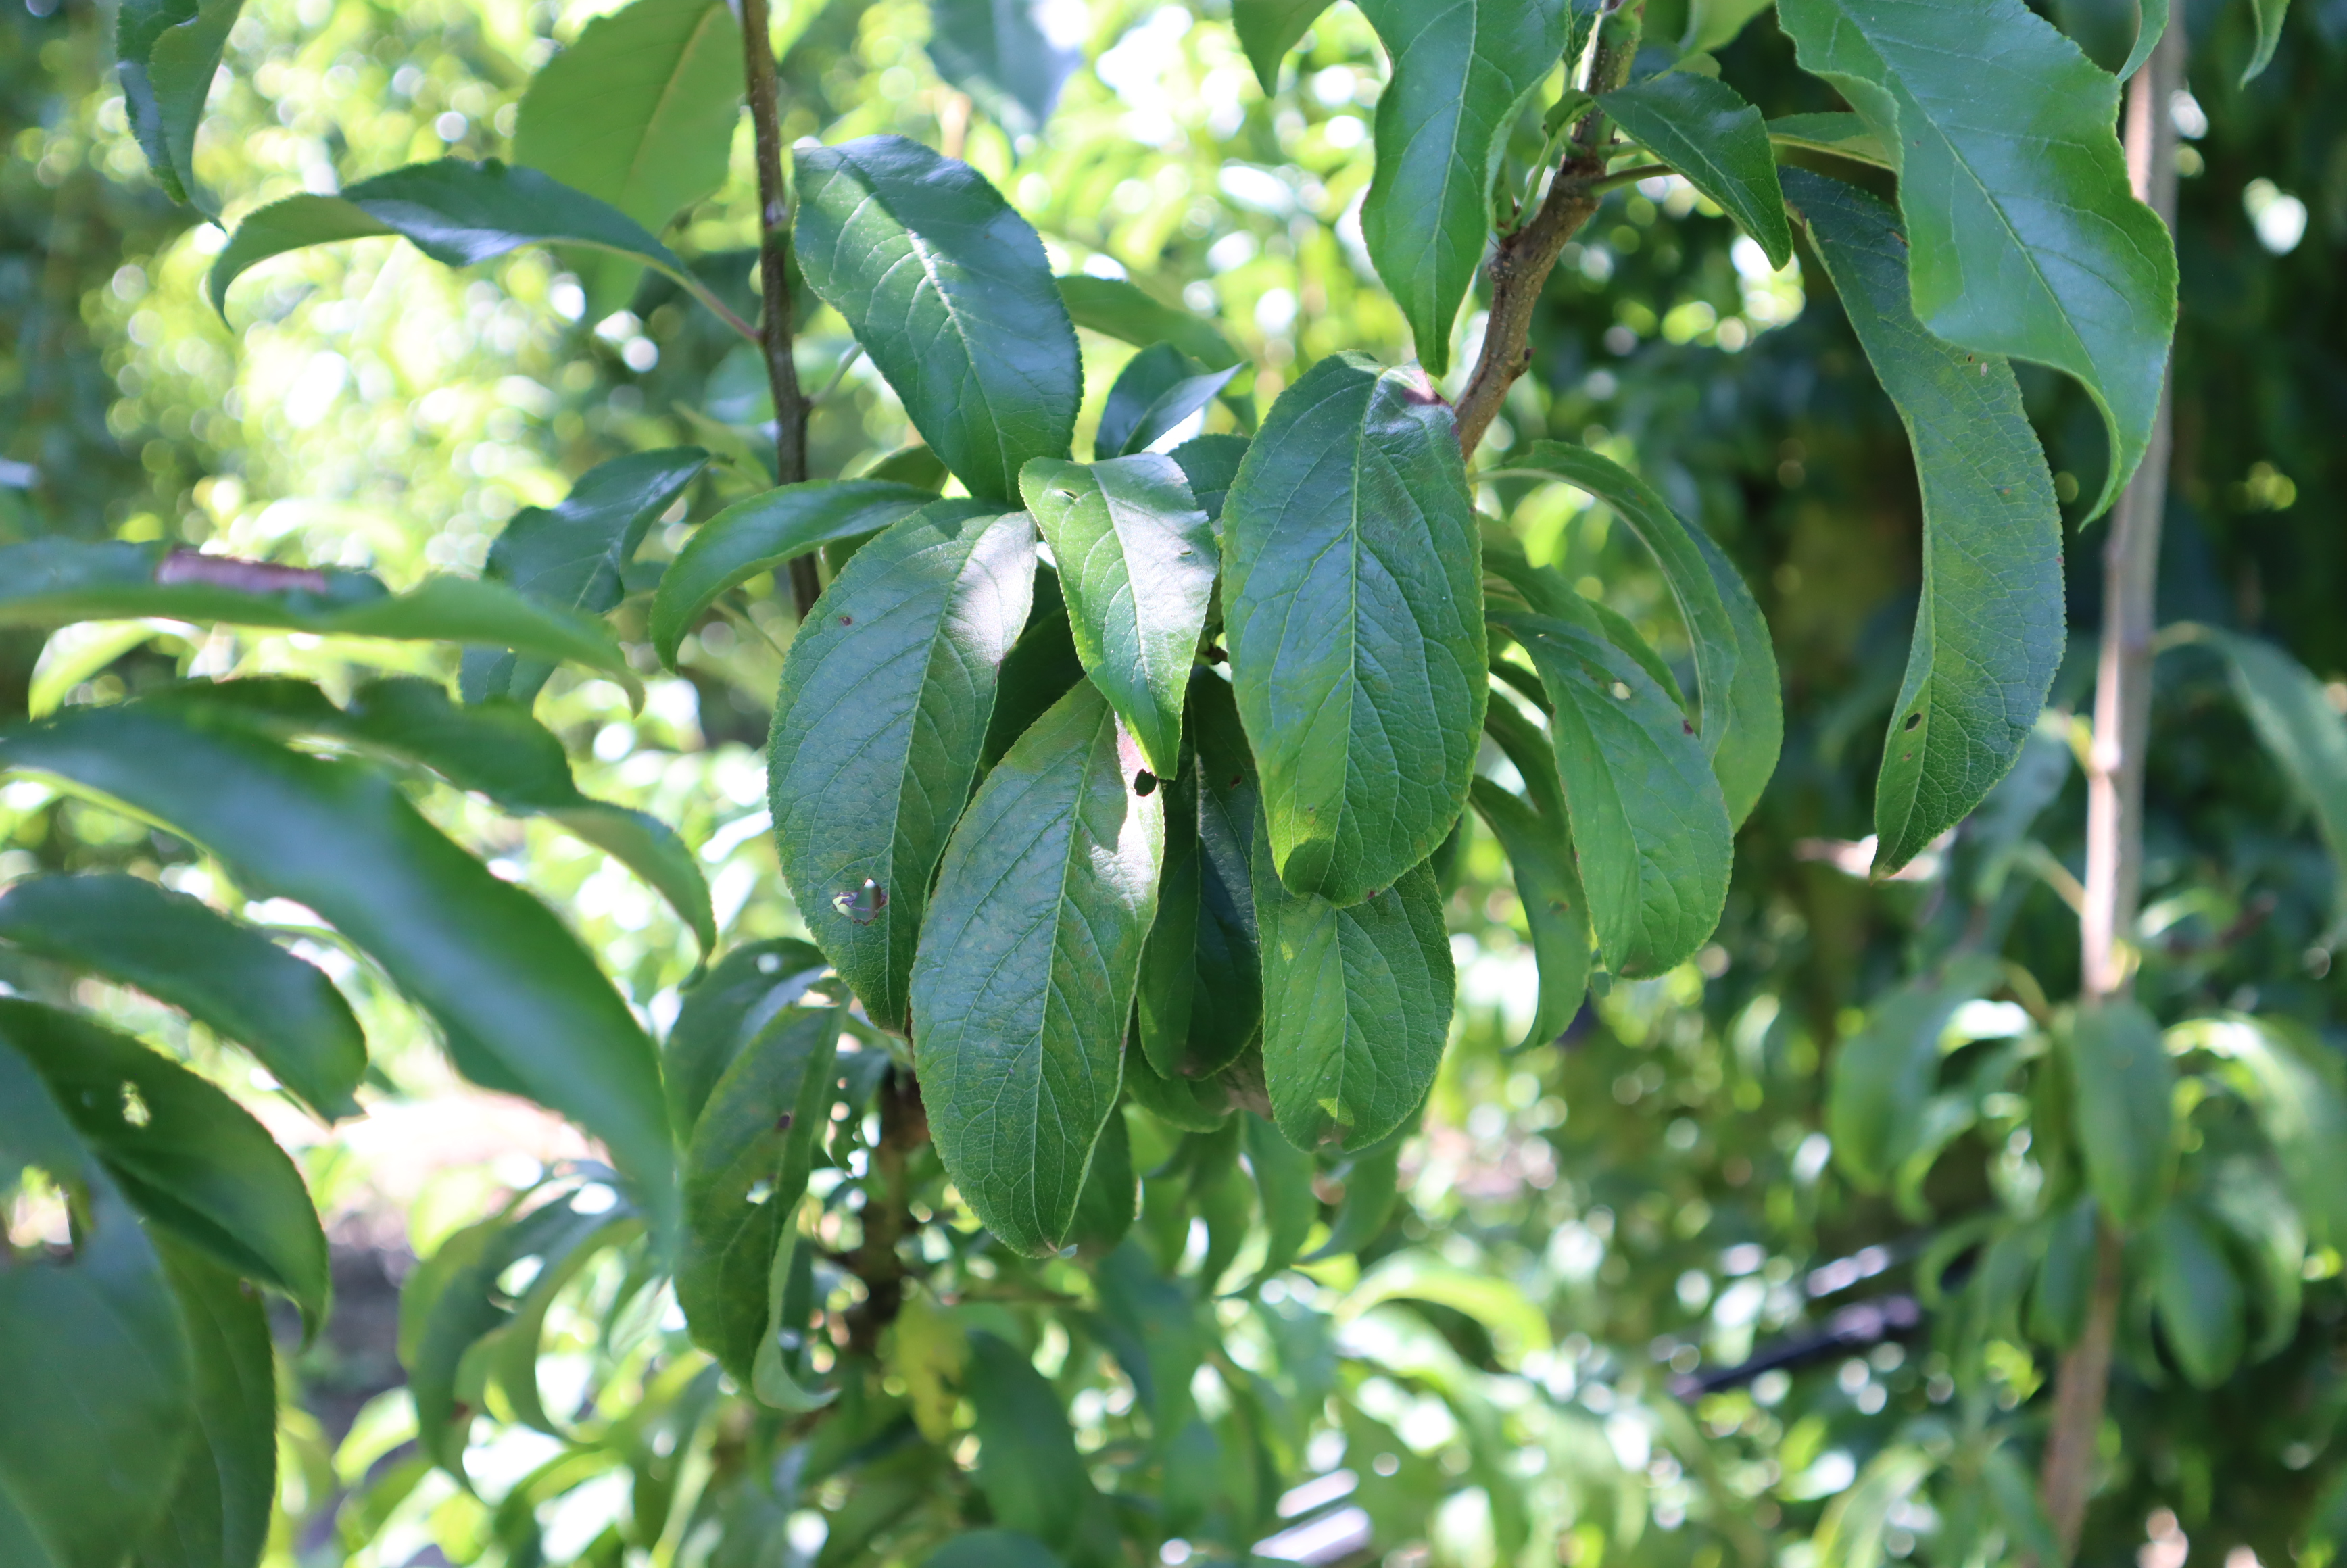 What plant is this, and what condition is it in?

plum, shot hole disease
